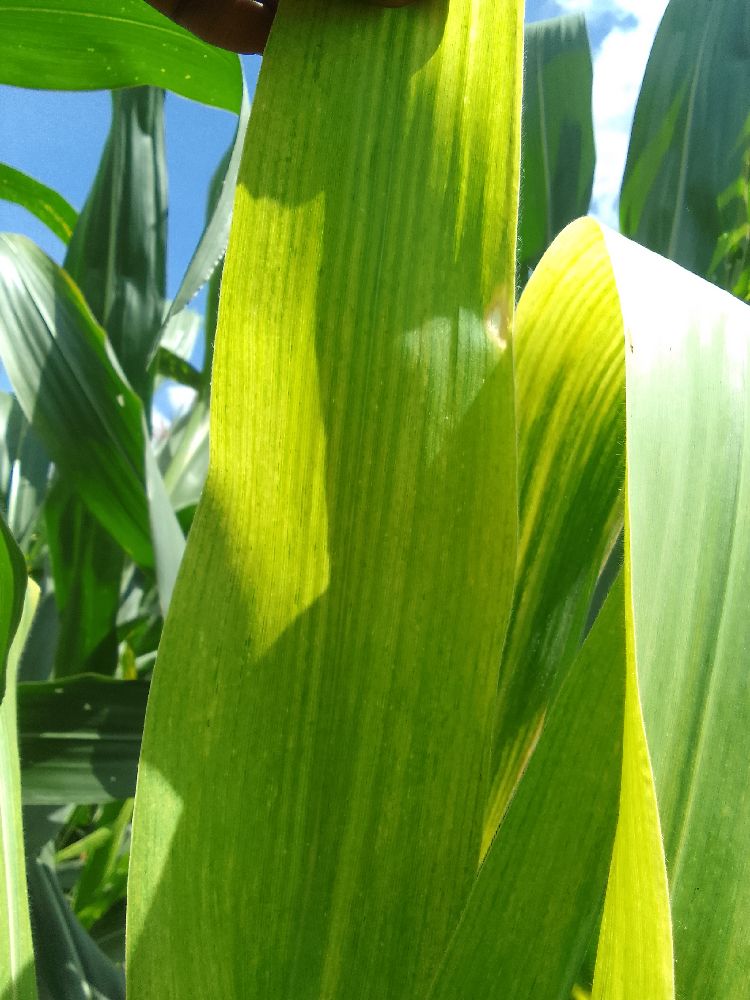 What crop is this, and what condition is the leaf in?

maize, maize lethal necrosis
